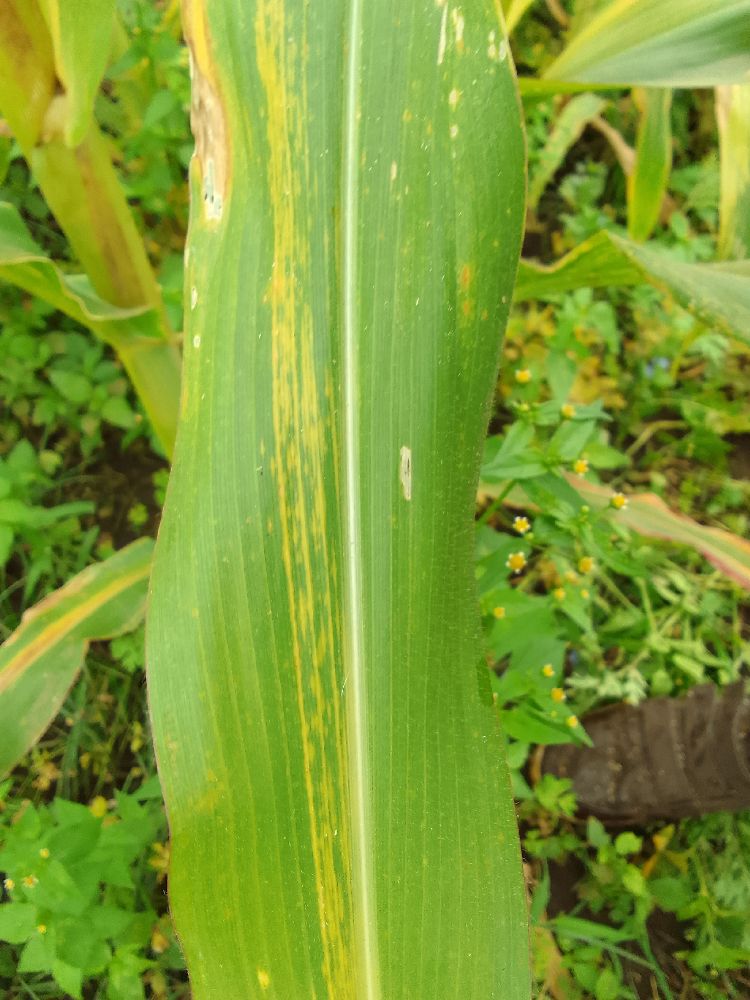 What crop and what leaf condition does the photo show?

maize, maize lethal necrosis
